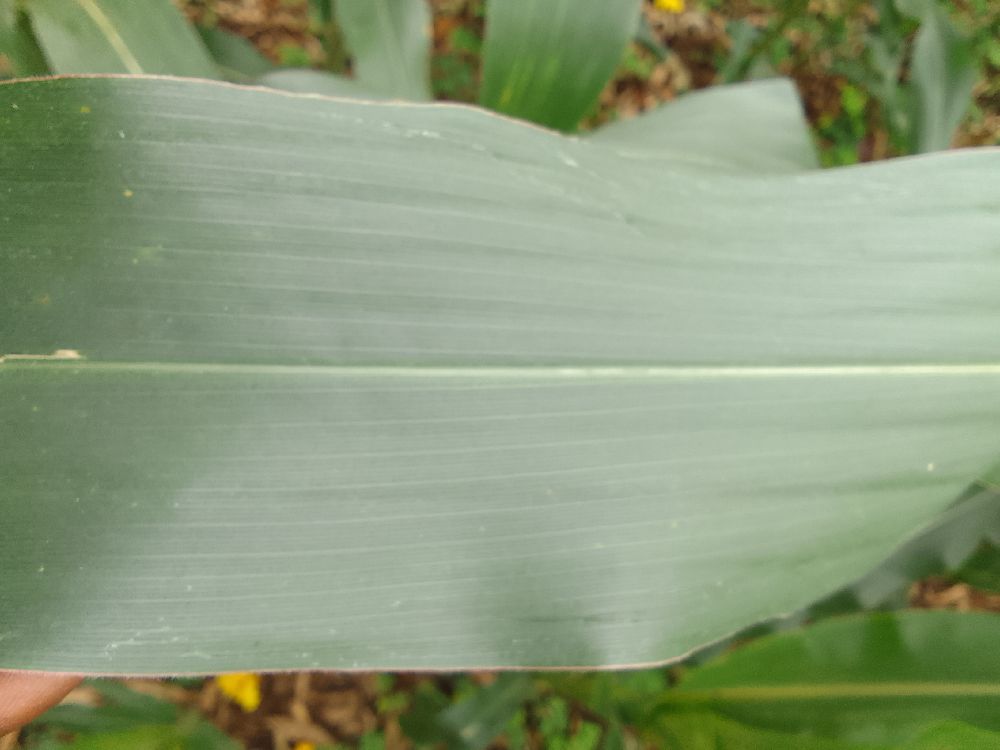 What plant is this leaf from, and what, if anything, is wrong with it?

maize, healthy
